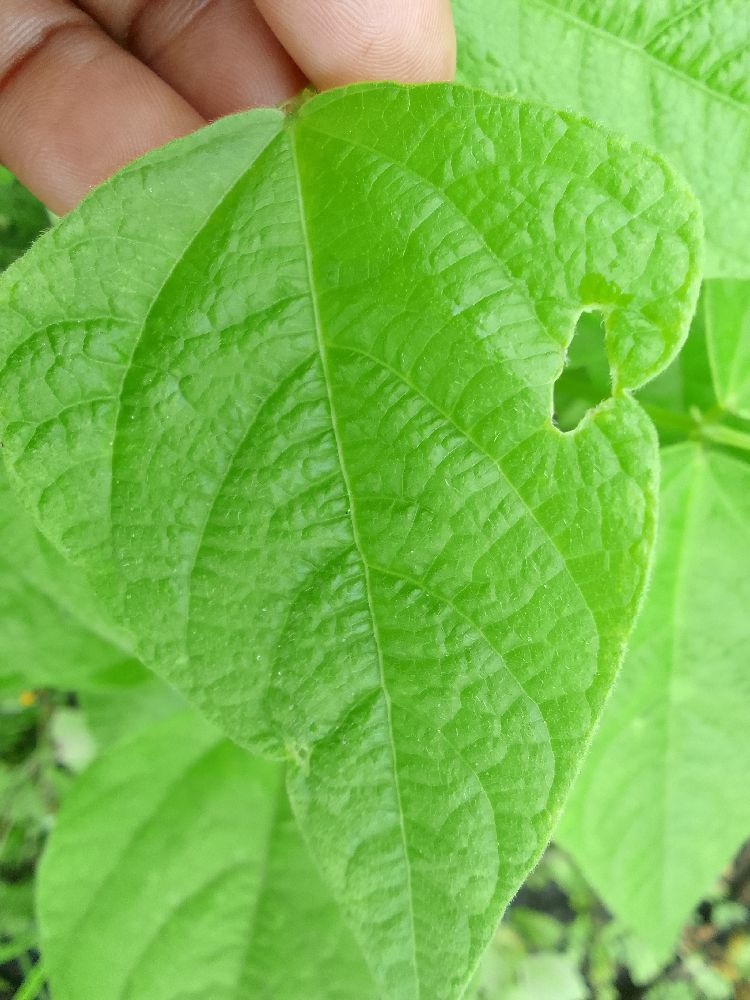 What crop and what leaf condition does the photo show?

common bean, healthy
